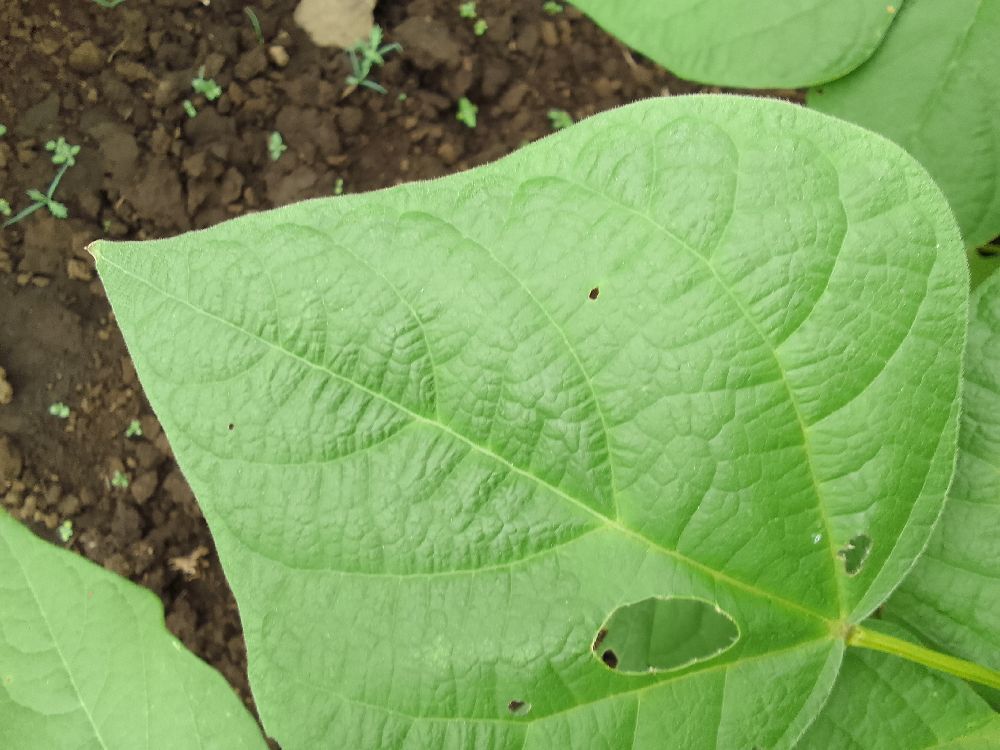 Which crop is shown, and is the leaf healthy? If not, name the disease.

common bean, healthy
